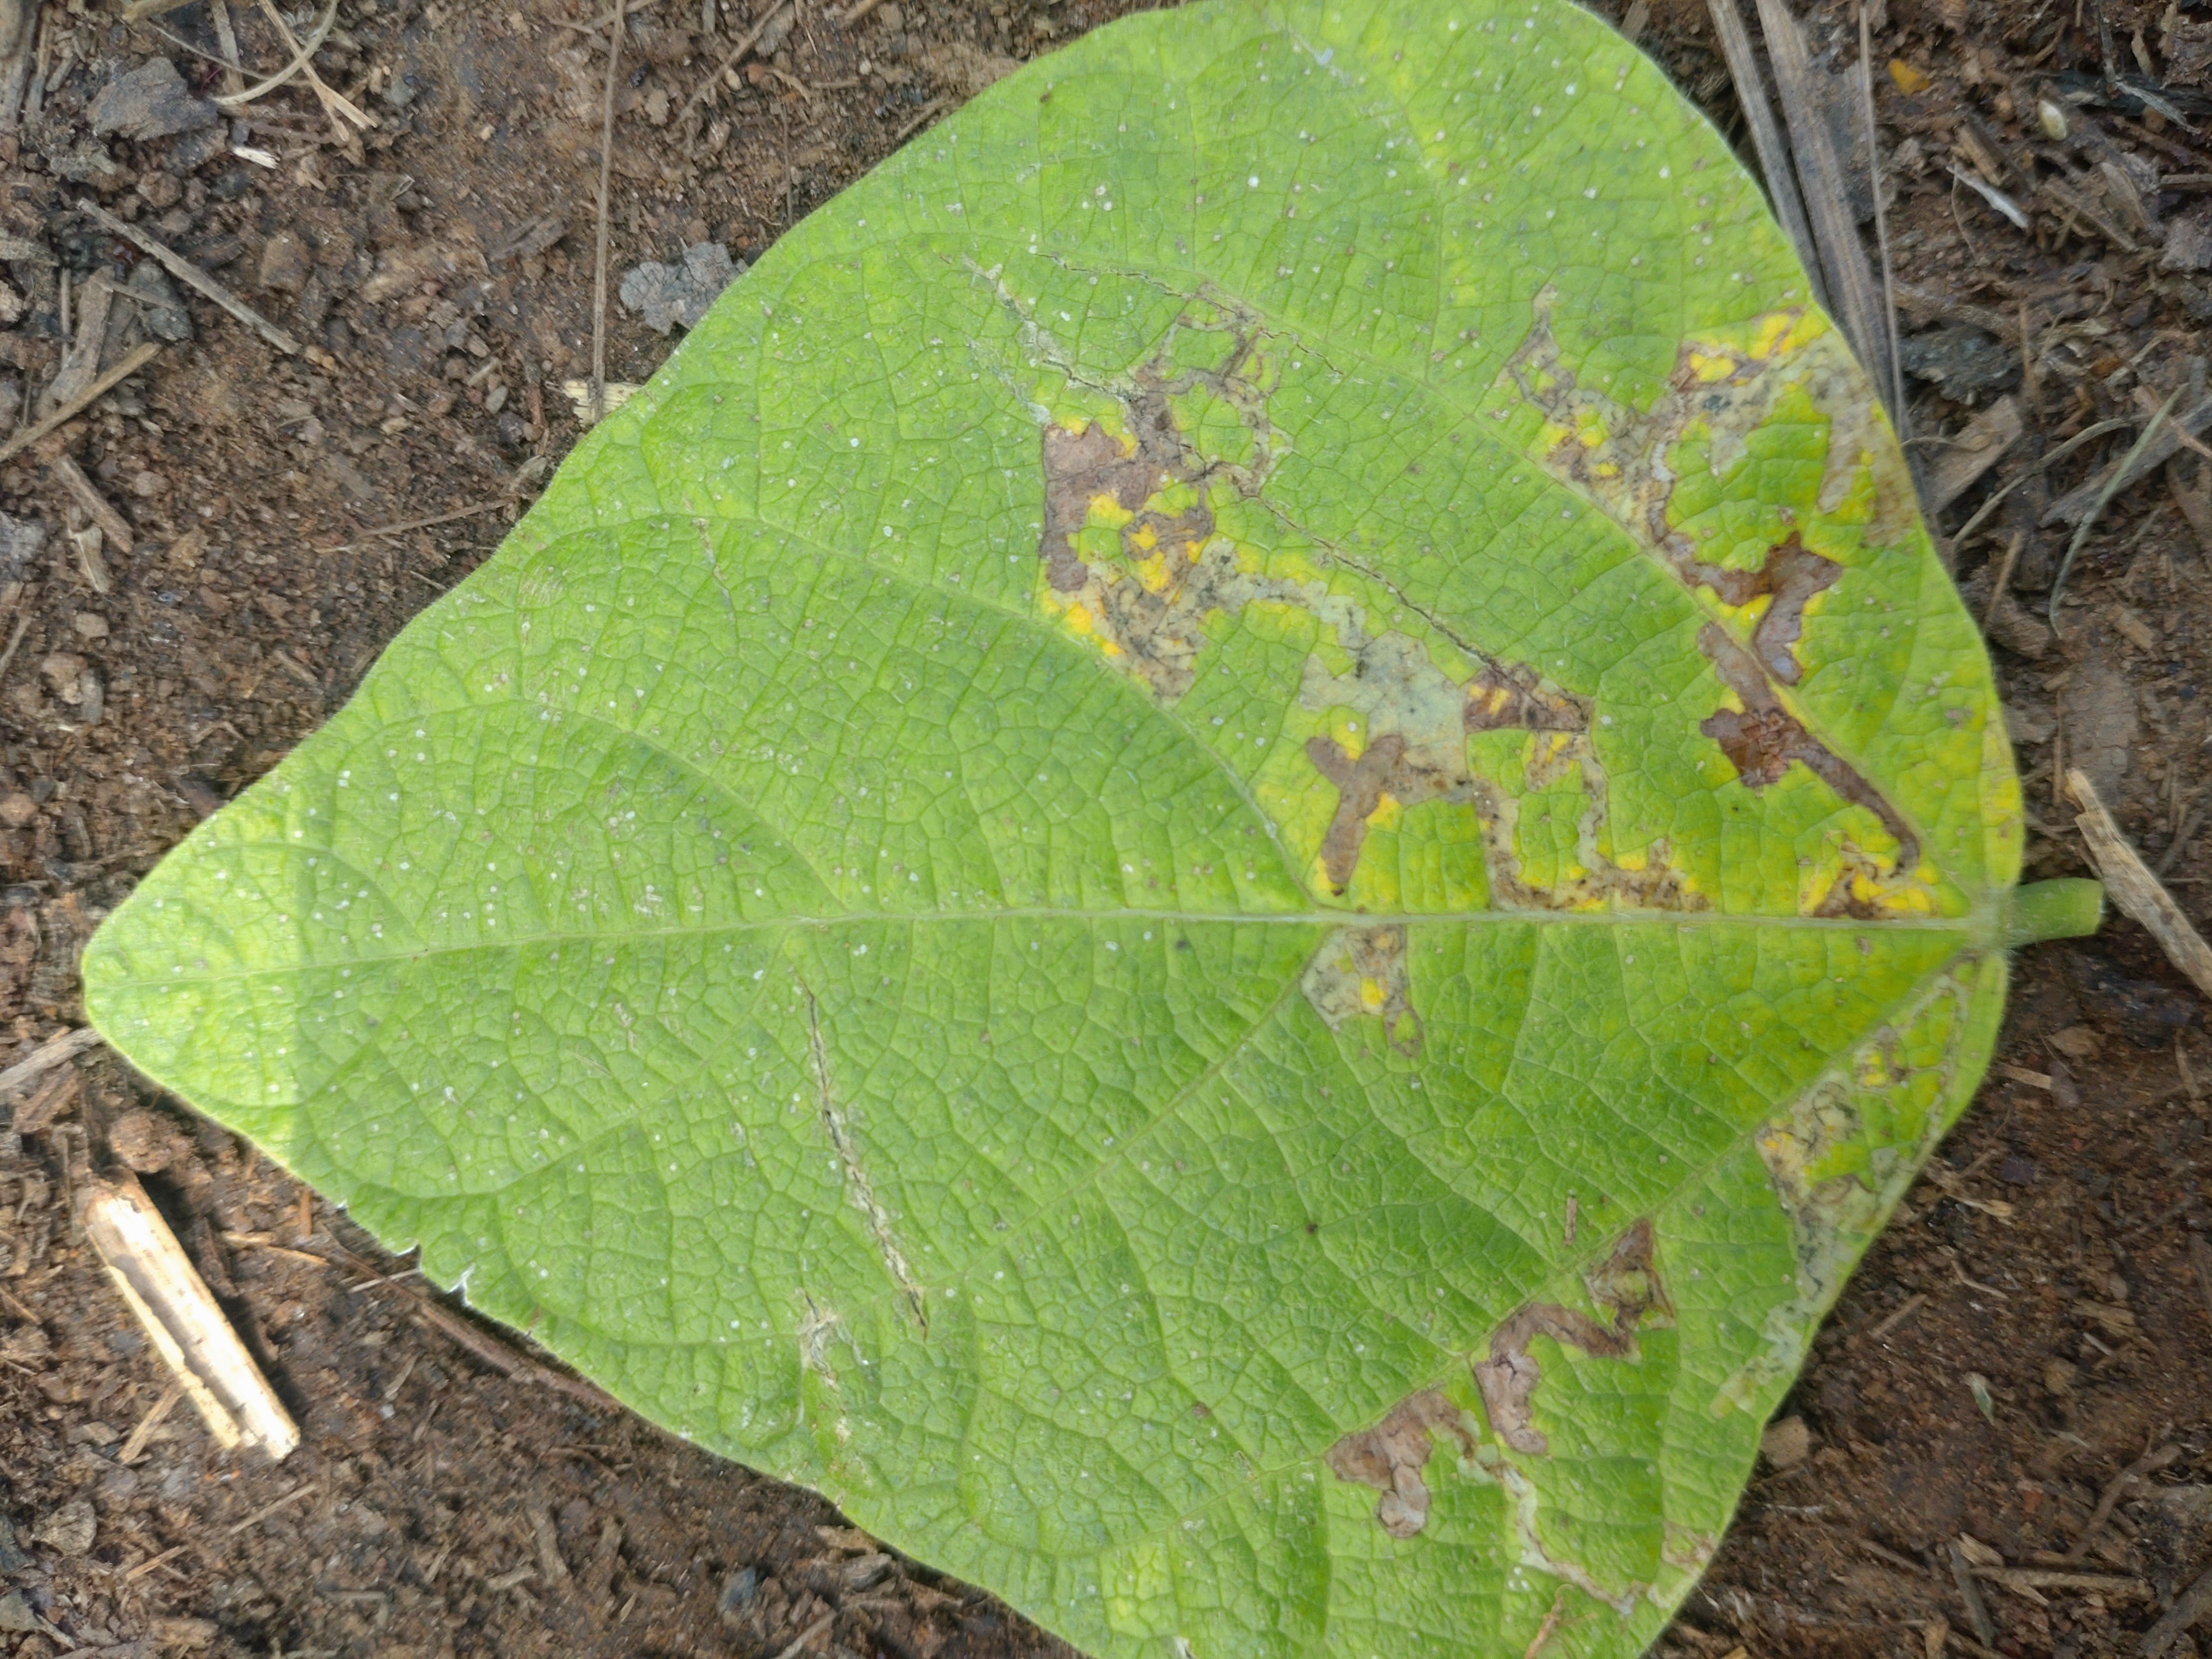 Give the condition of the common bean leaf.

anthracnose
